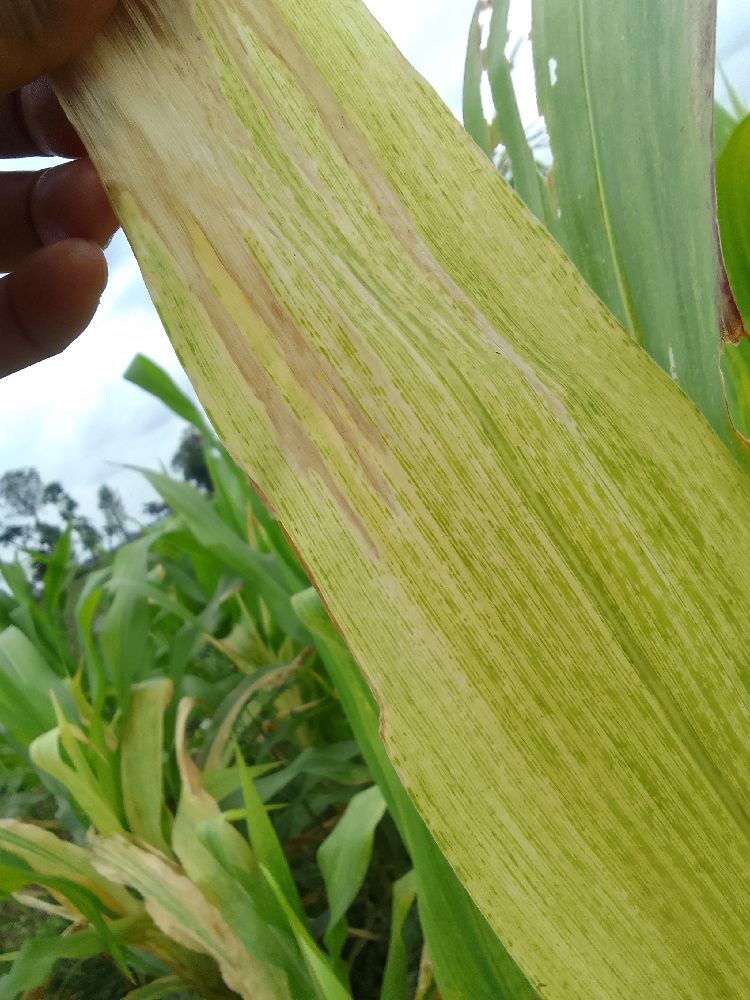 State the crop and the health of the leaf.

maize, maize lethal necrosis
